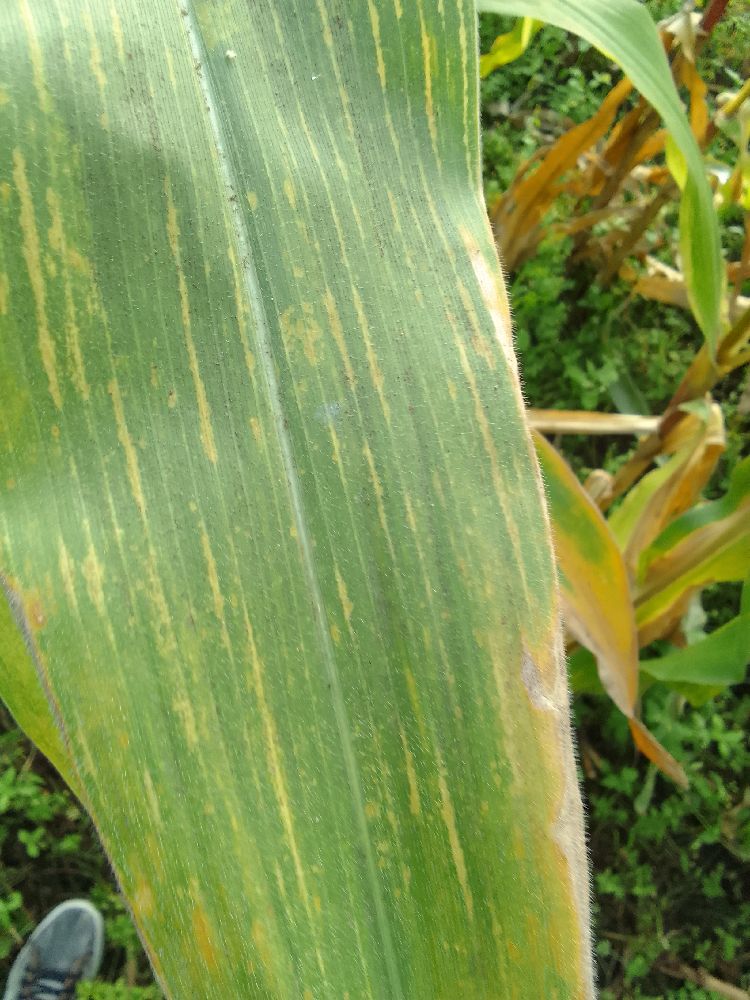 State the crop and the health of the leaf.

maize, maize lethal necrosis
